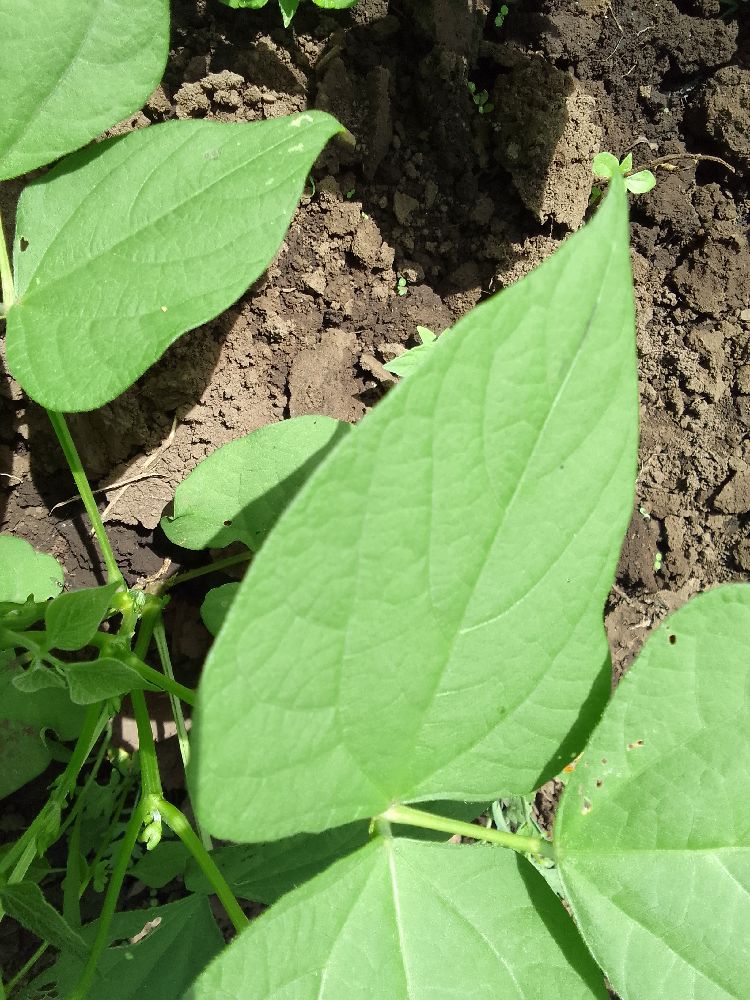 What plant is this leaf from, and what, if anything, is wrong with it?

common bean, healthy
